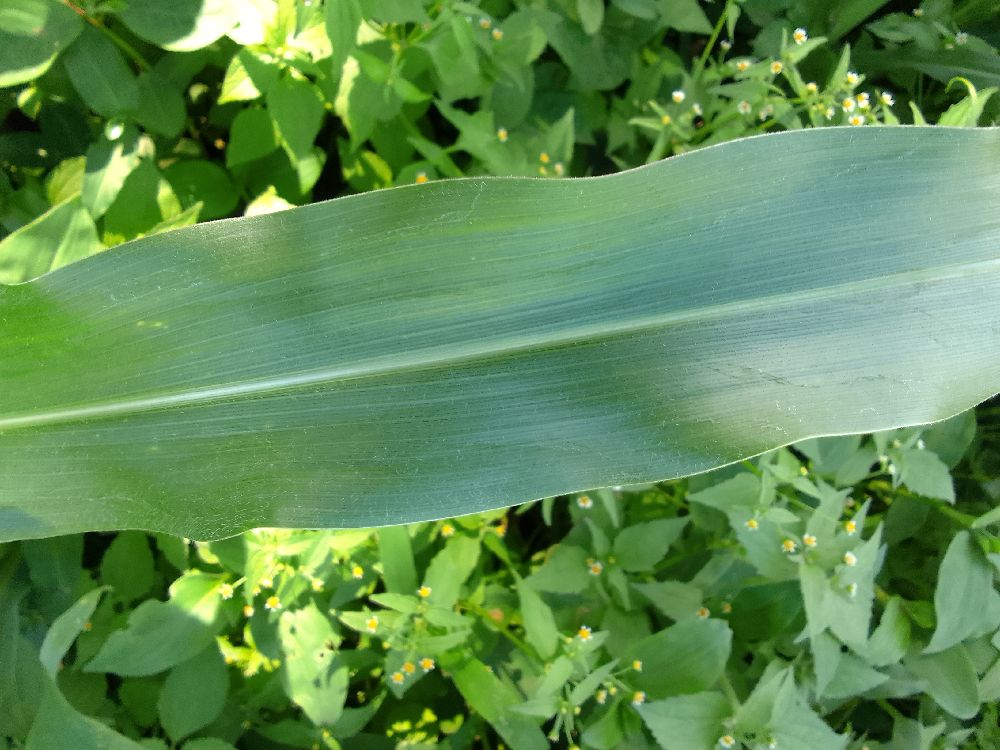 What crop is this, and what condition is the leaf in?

maize, healthy
